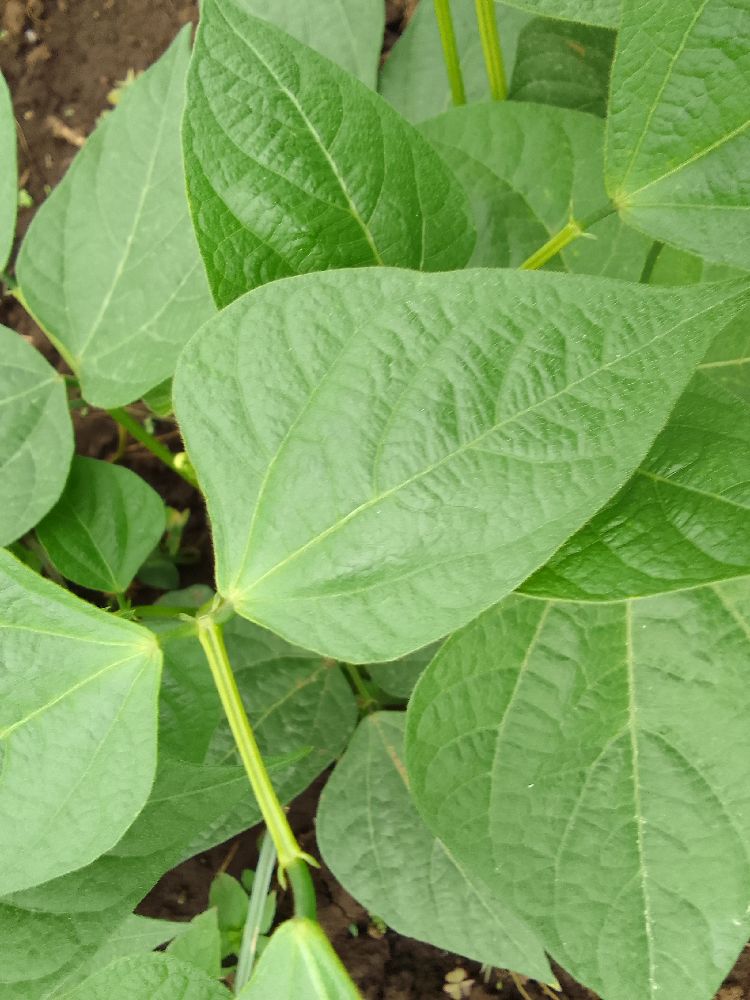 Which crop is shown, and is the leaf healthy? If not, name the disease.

common bean, healthy
